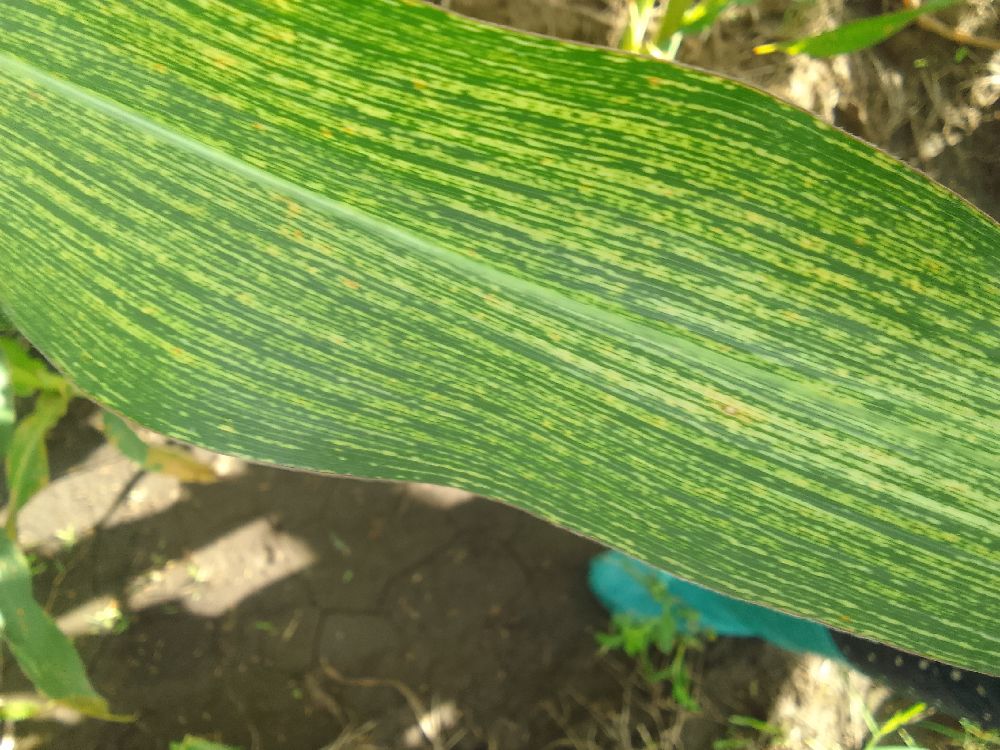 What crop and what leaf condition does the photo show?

maize, maize streak virus
